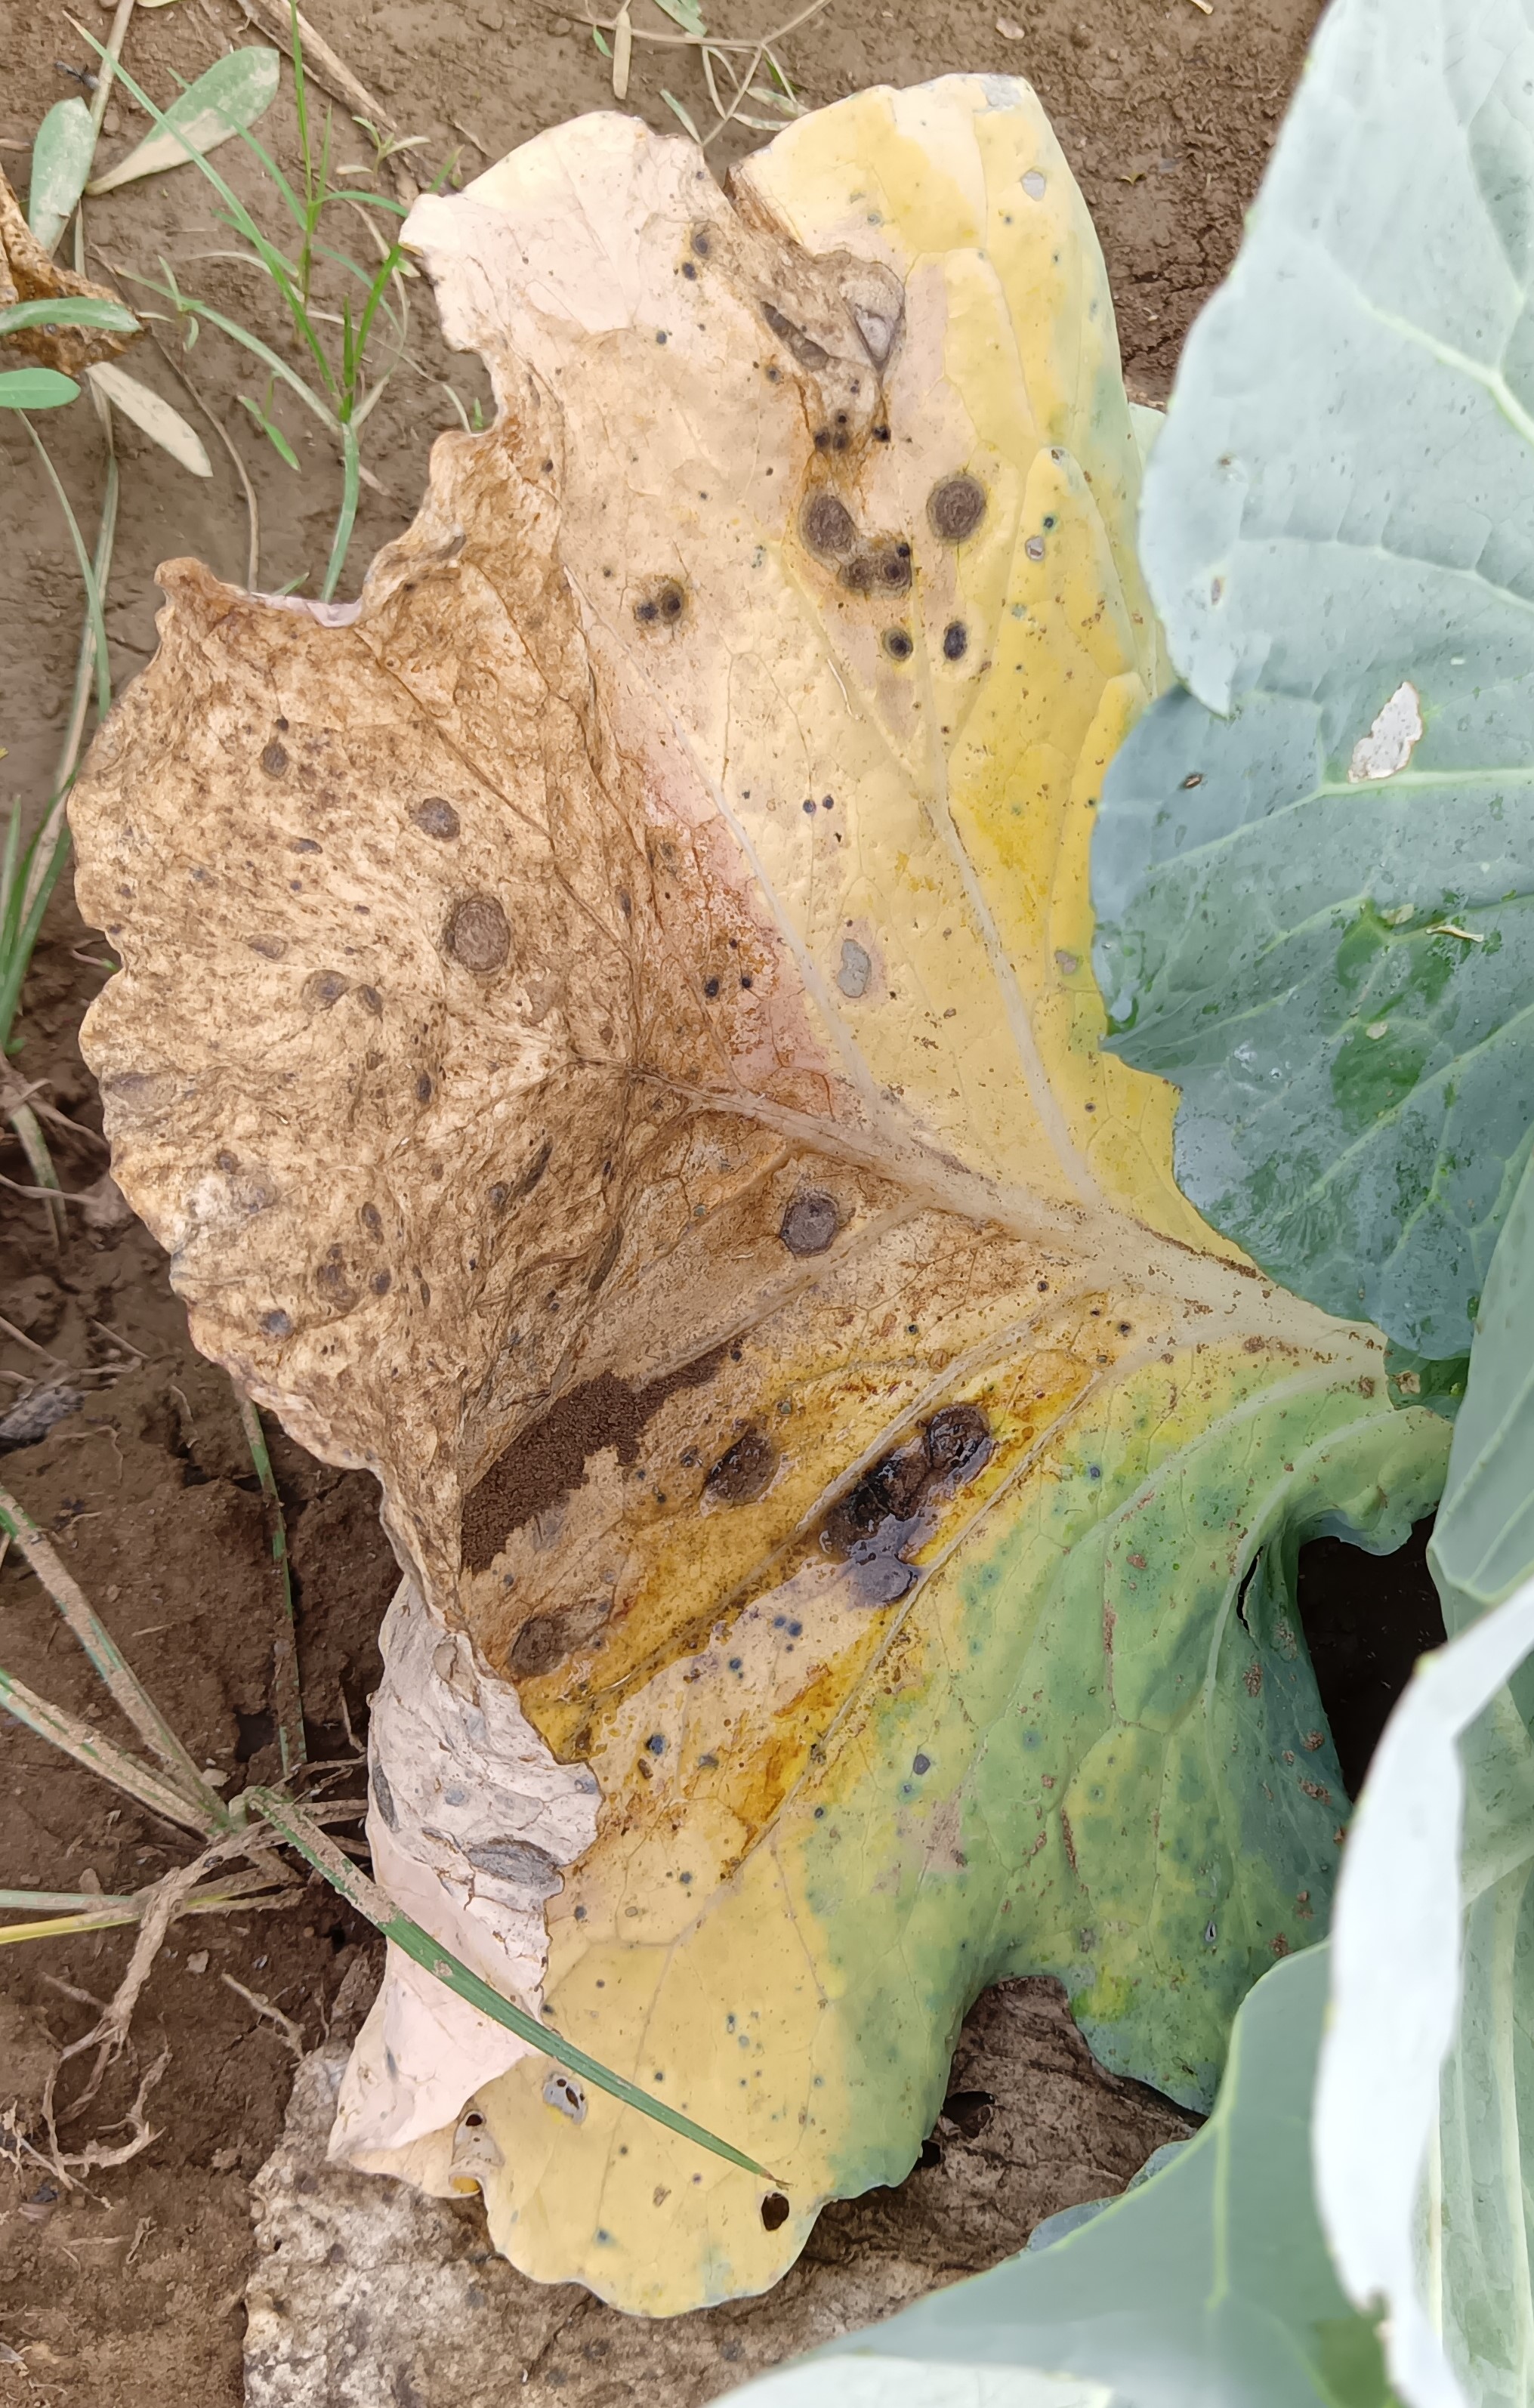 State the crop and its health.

cabbage, alternaria
